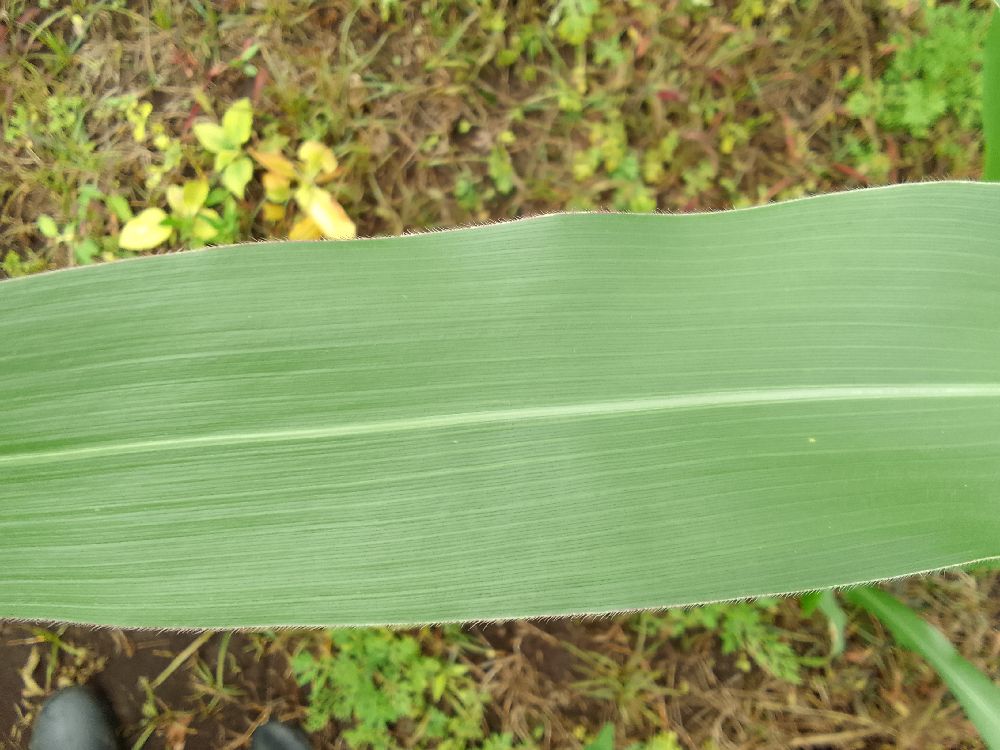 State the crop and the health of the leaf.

maize, healthy
